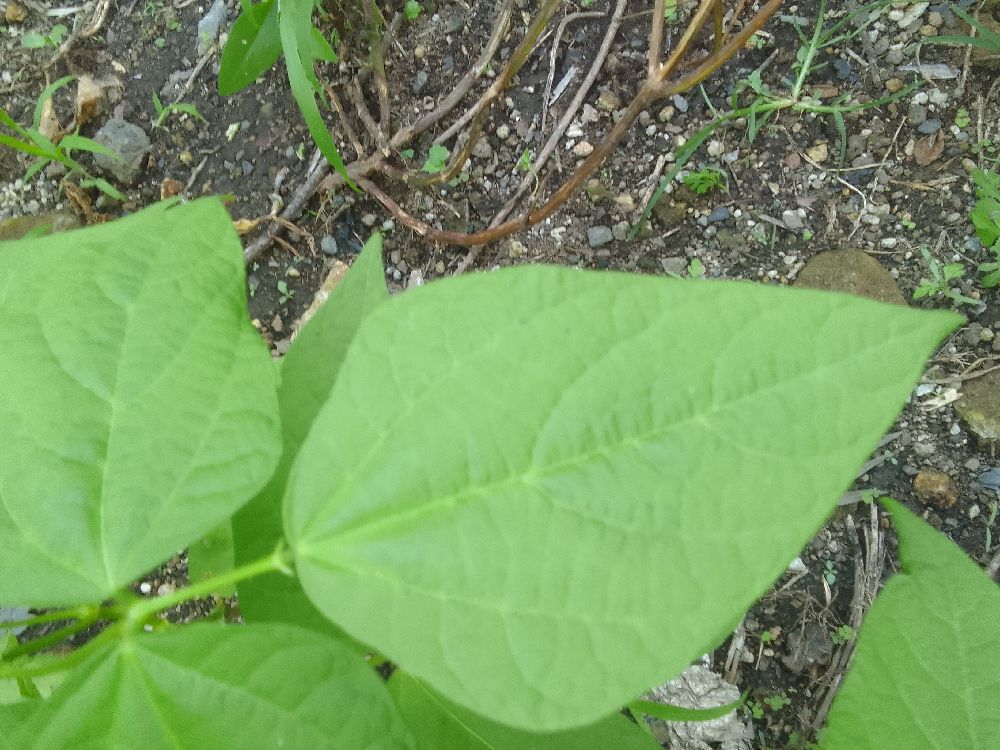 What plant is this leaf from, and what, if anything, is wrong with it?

common bean, healthy
